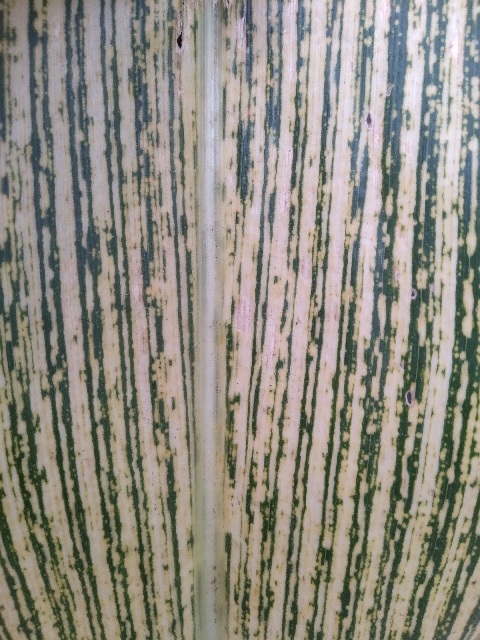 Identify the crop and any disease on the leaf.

maize, maize streak virus
